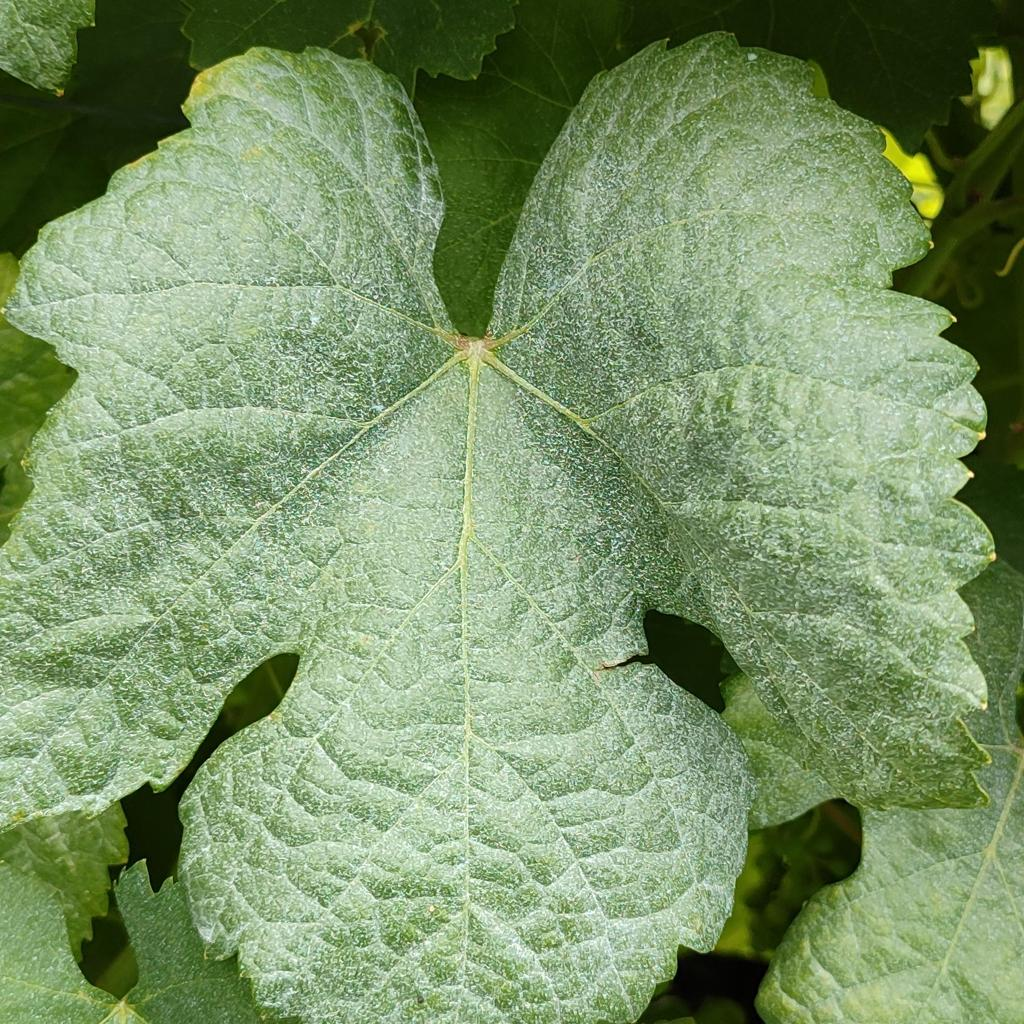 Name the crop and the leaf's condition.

grapevine, healthy
